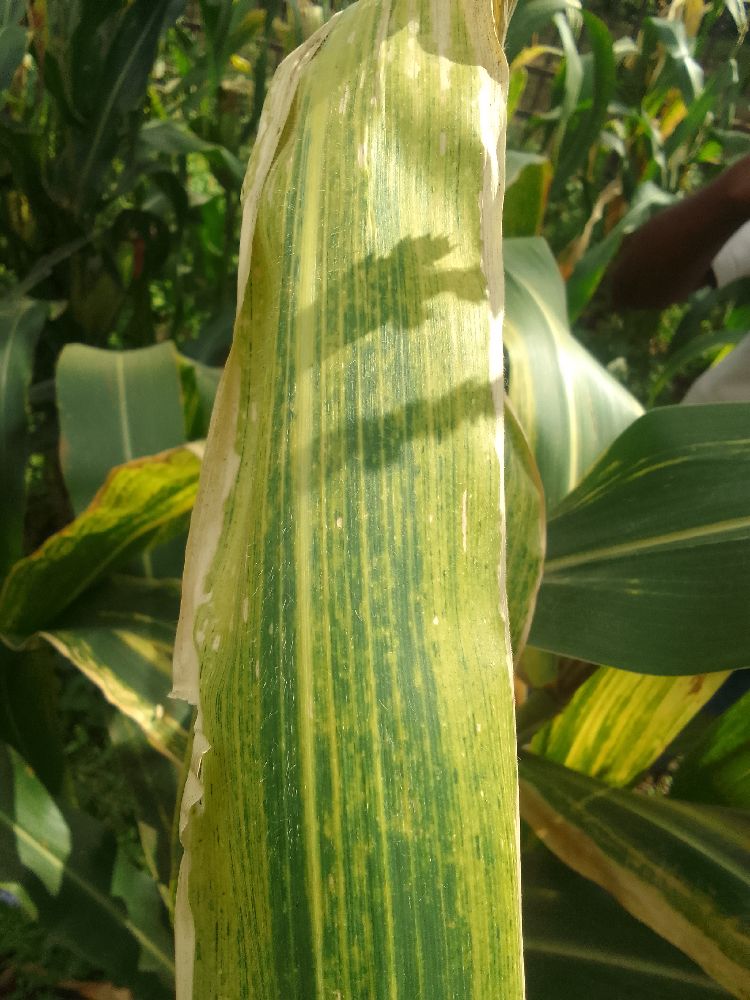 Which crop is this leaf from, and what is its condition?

maize, maize lethal necrosis
